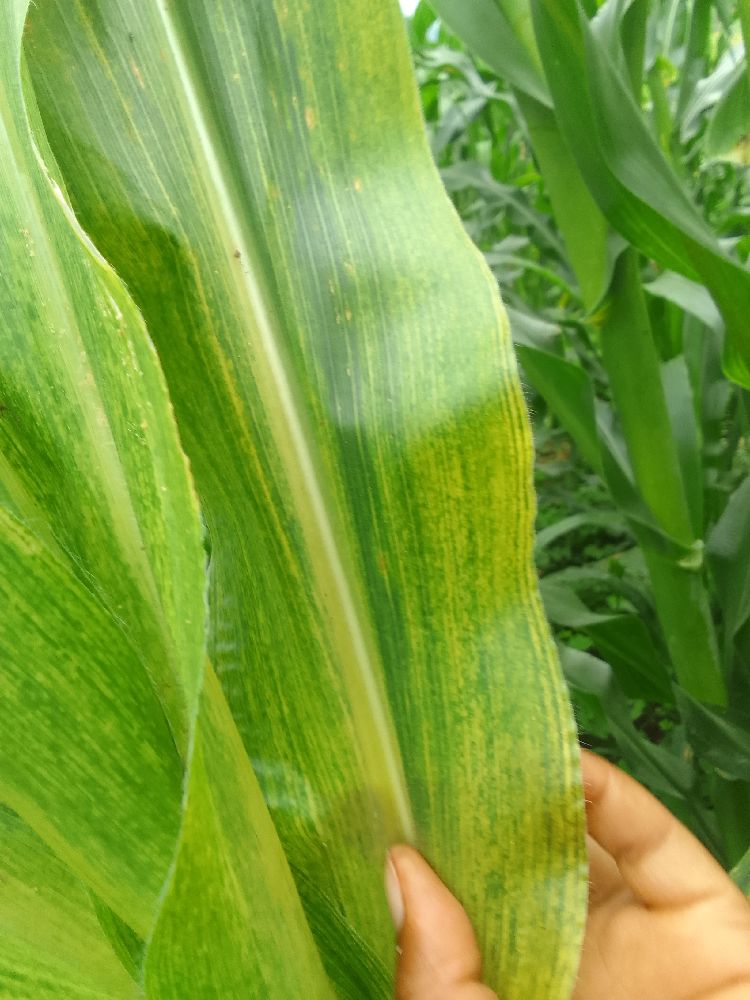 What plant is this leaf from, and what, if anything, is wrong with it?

maize, maize lethal necrosis
